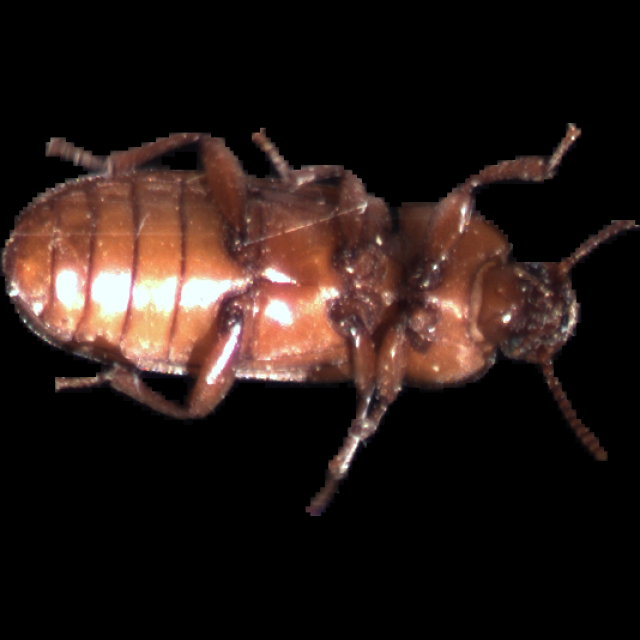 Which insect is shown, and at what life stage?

mealworm beetle
